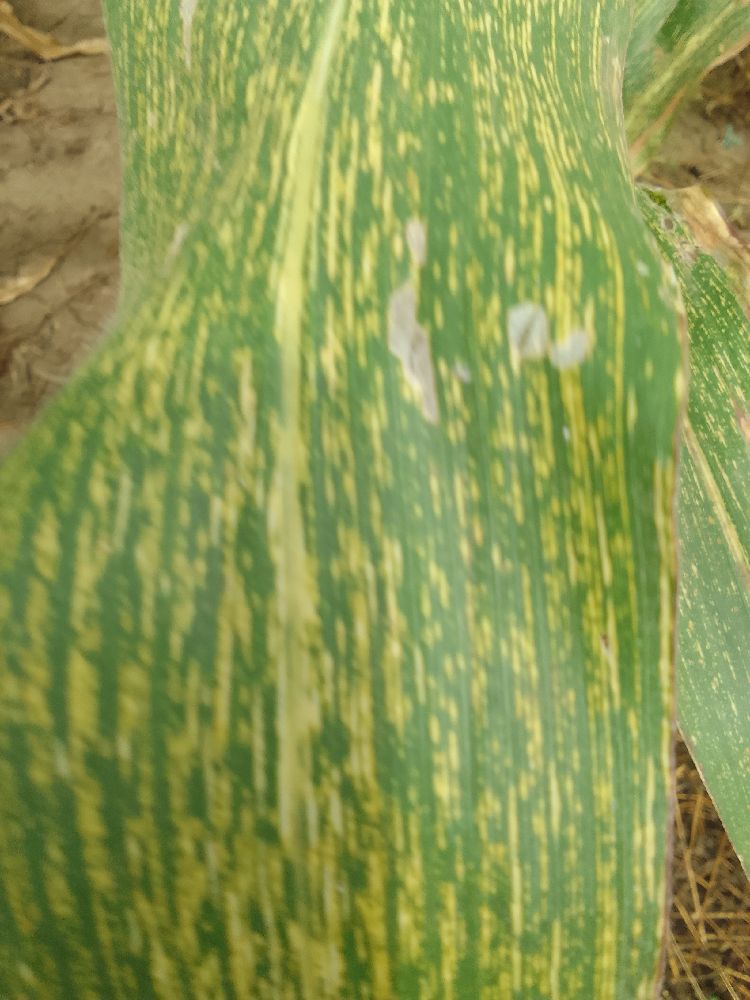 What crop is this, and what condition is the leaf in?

maize, maize streak virus
